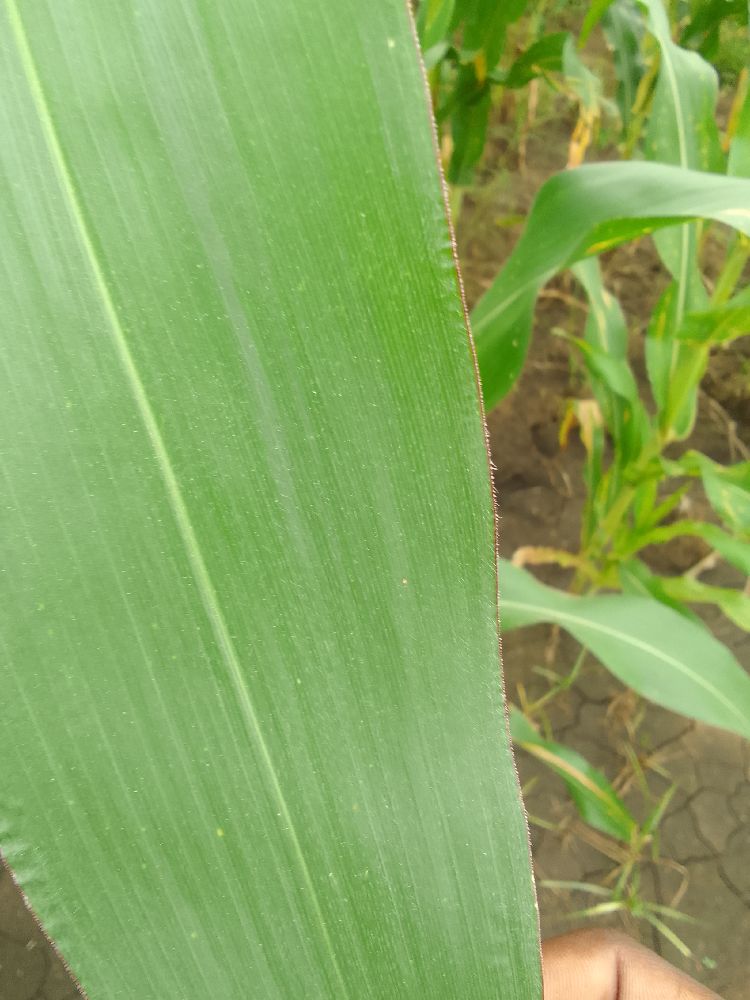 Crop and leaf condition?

maize, healthy
